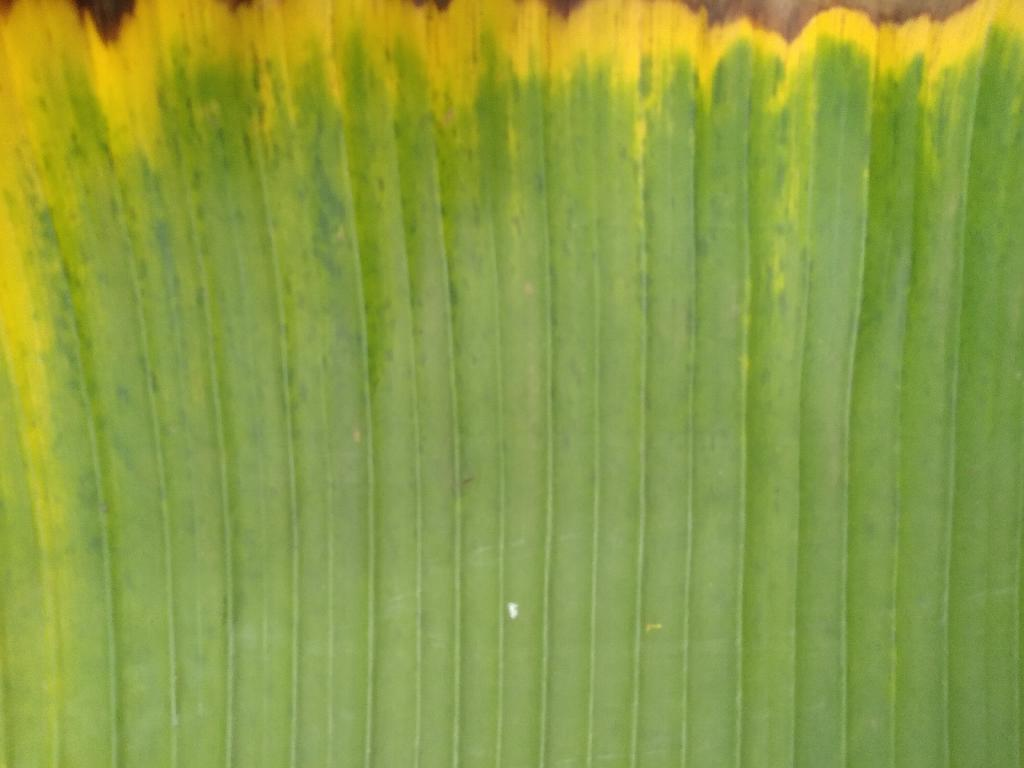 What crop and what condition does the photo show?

banana, fusarium wilt race 1
